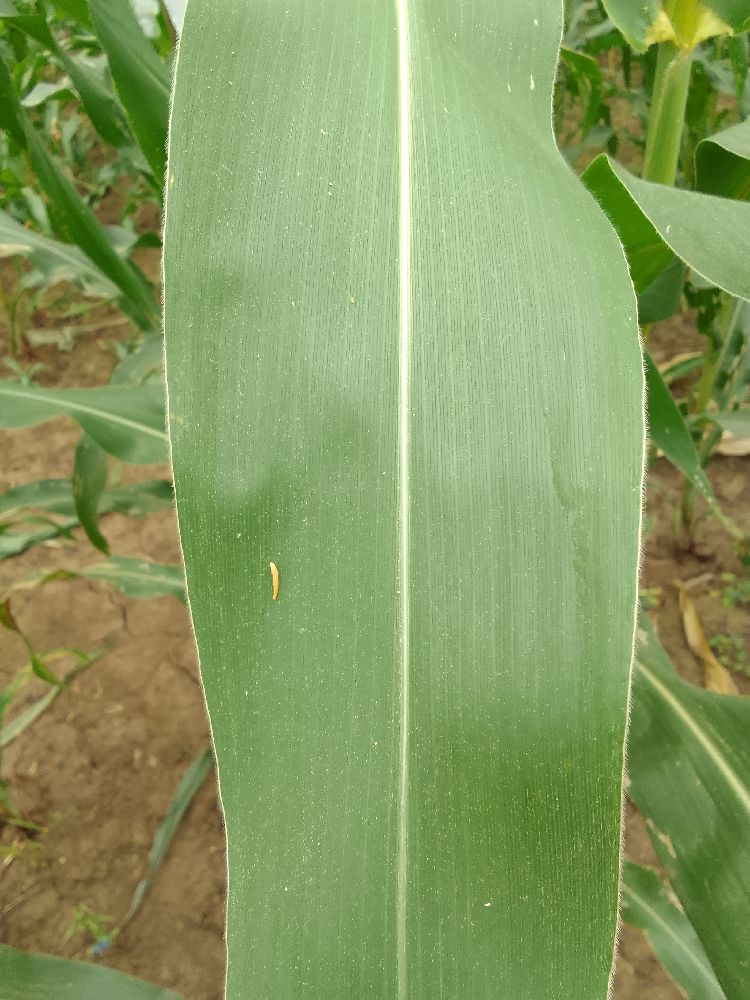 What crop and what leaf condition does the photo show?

maize, healthy
